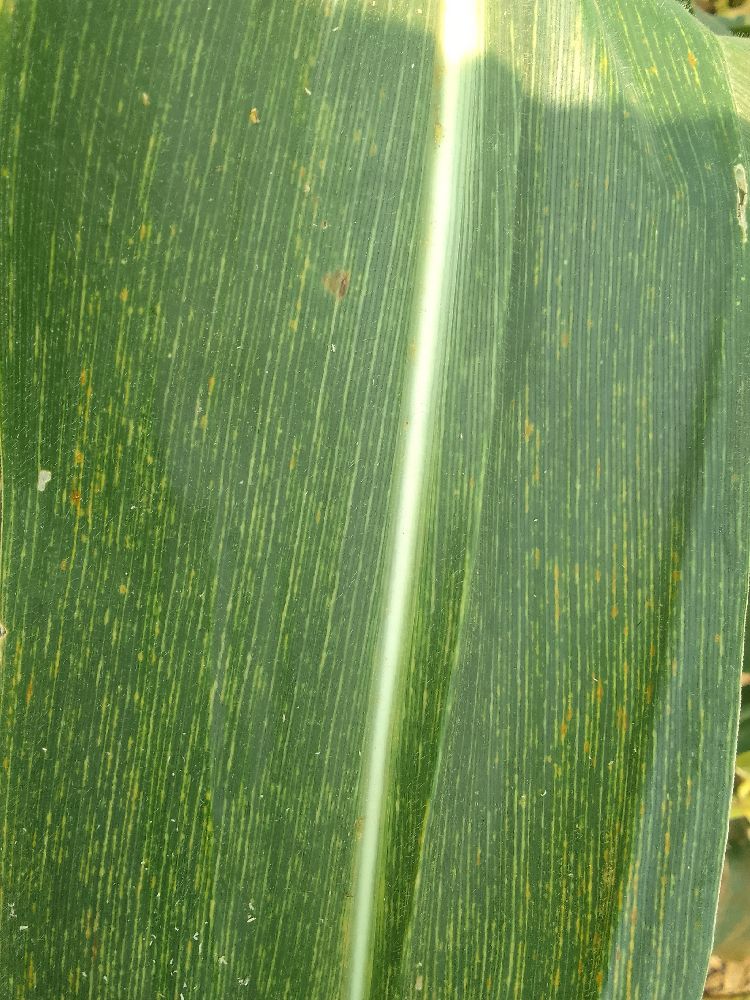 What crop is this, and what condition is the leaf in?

maize, maize streak virus
